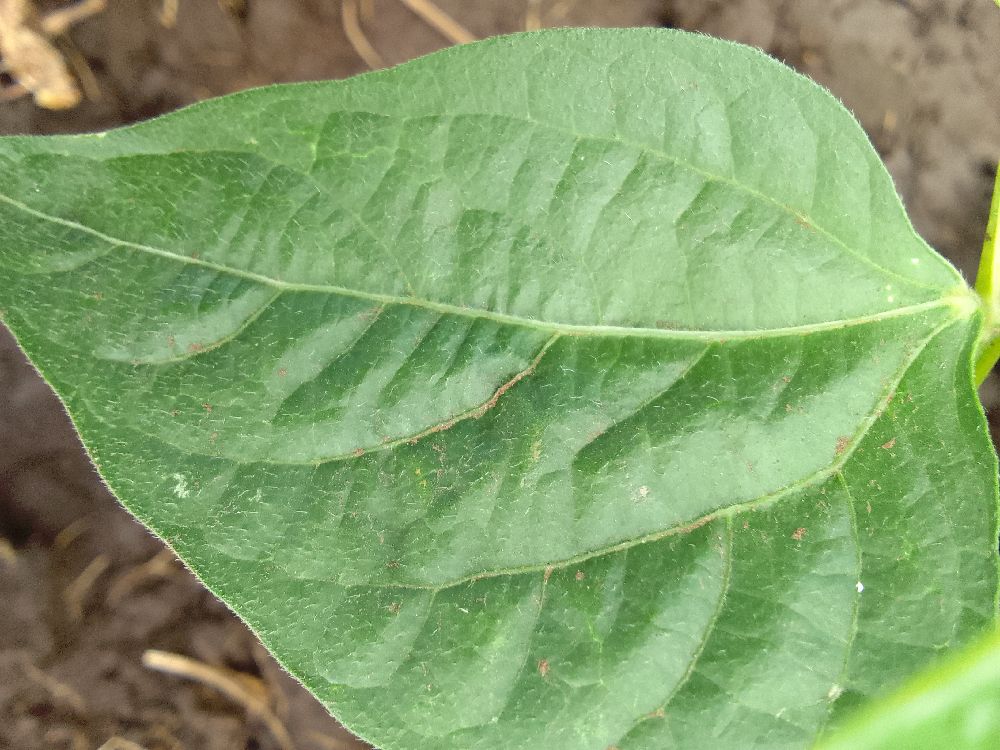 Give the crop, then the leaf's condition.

common bean, healthy
